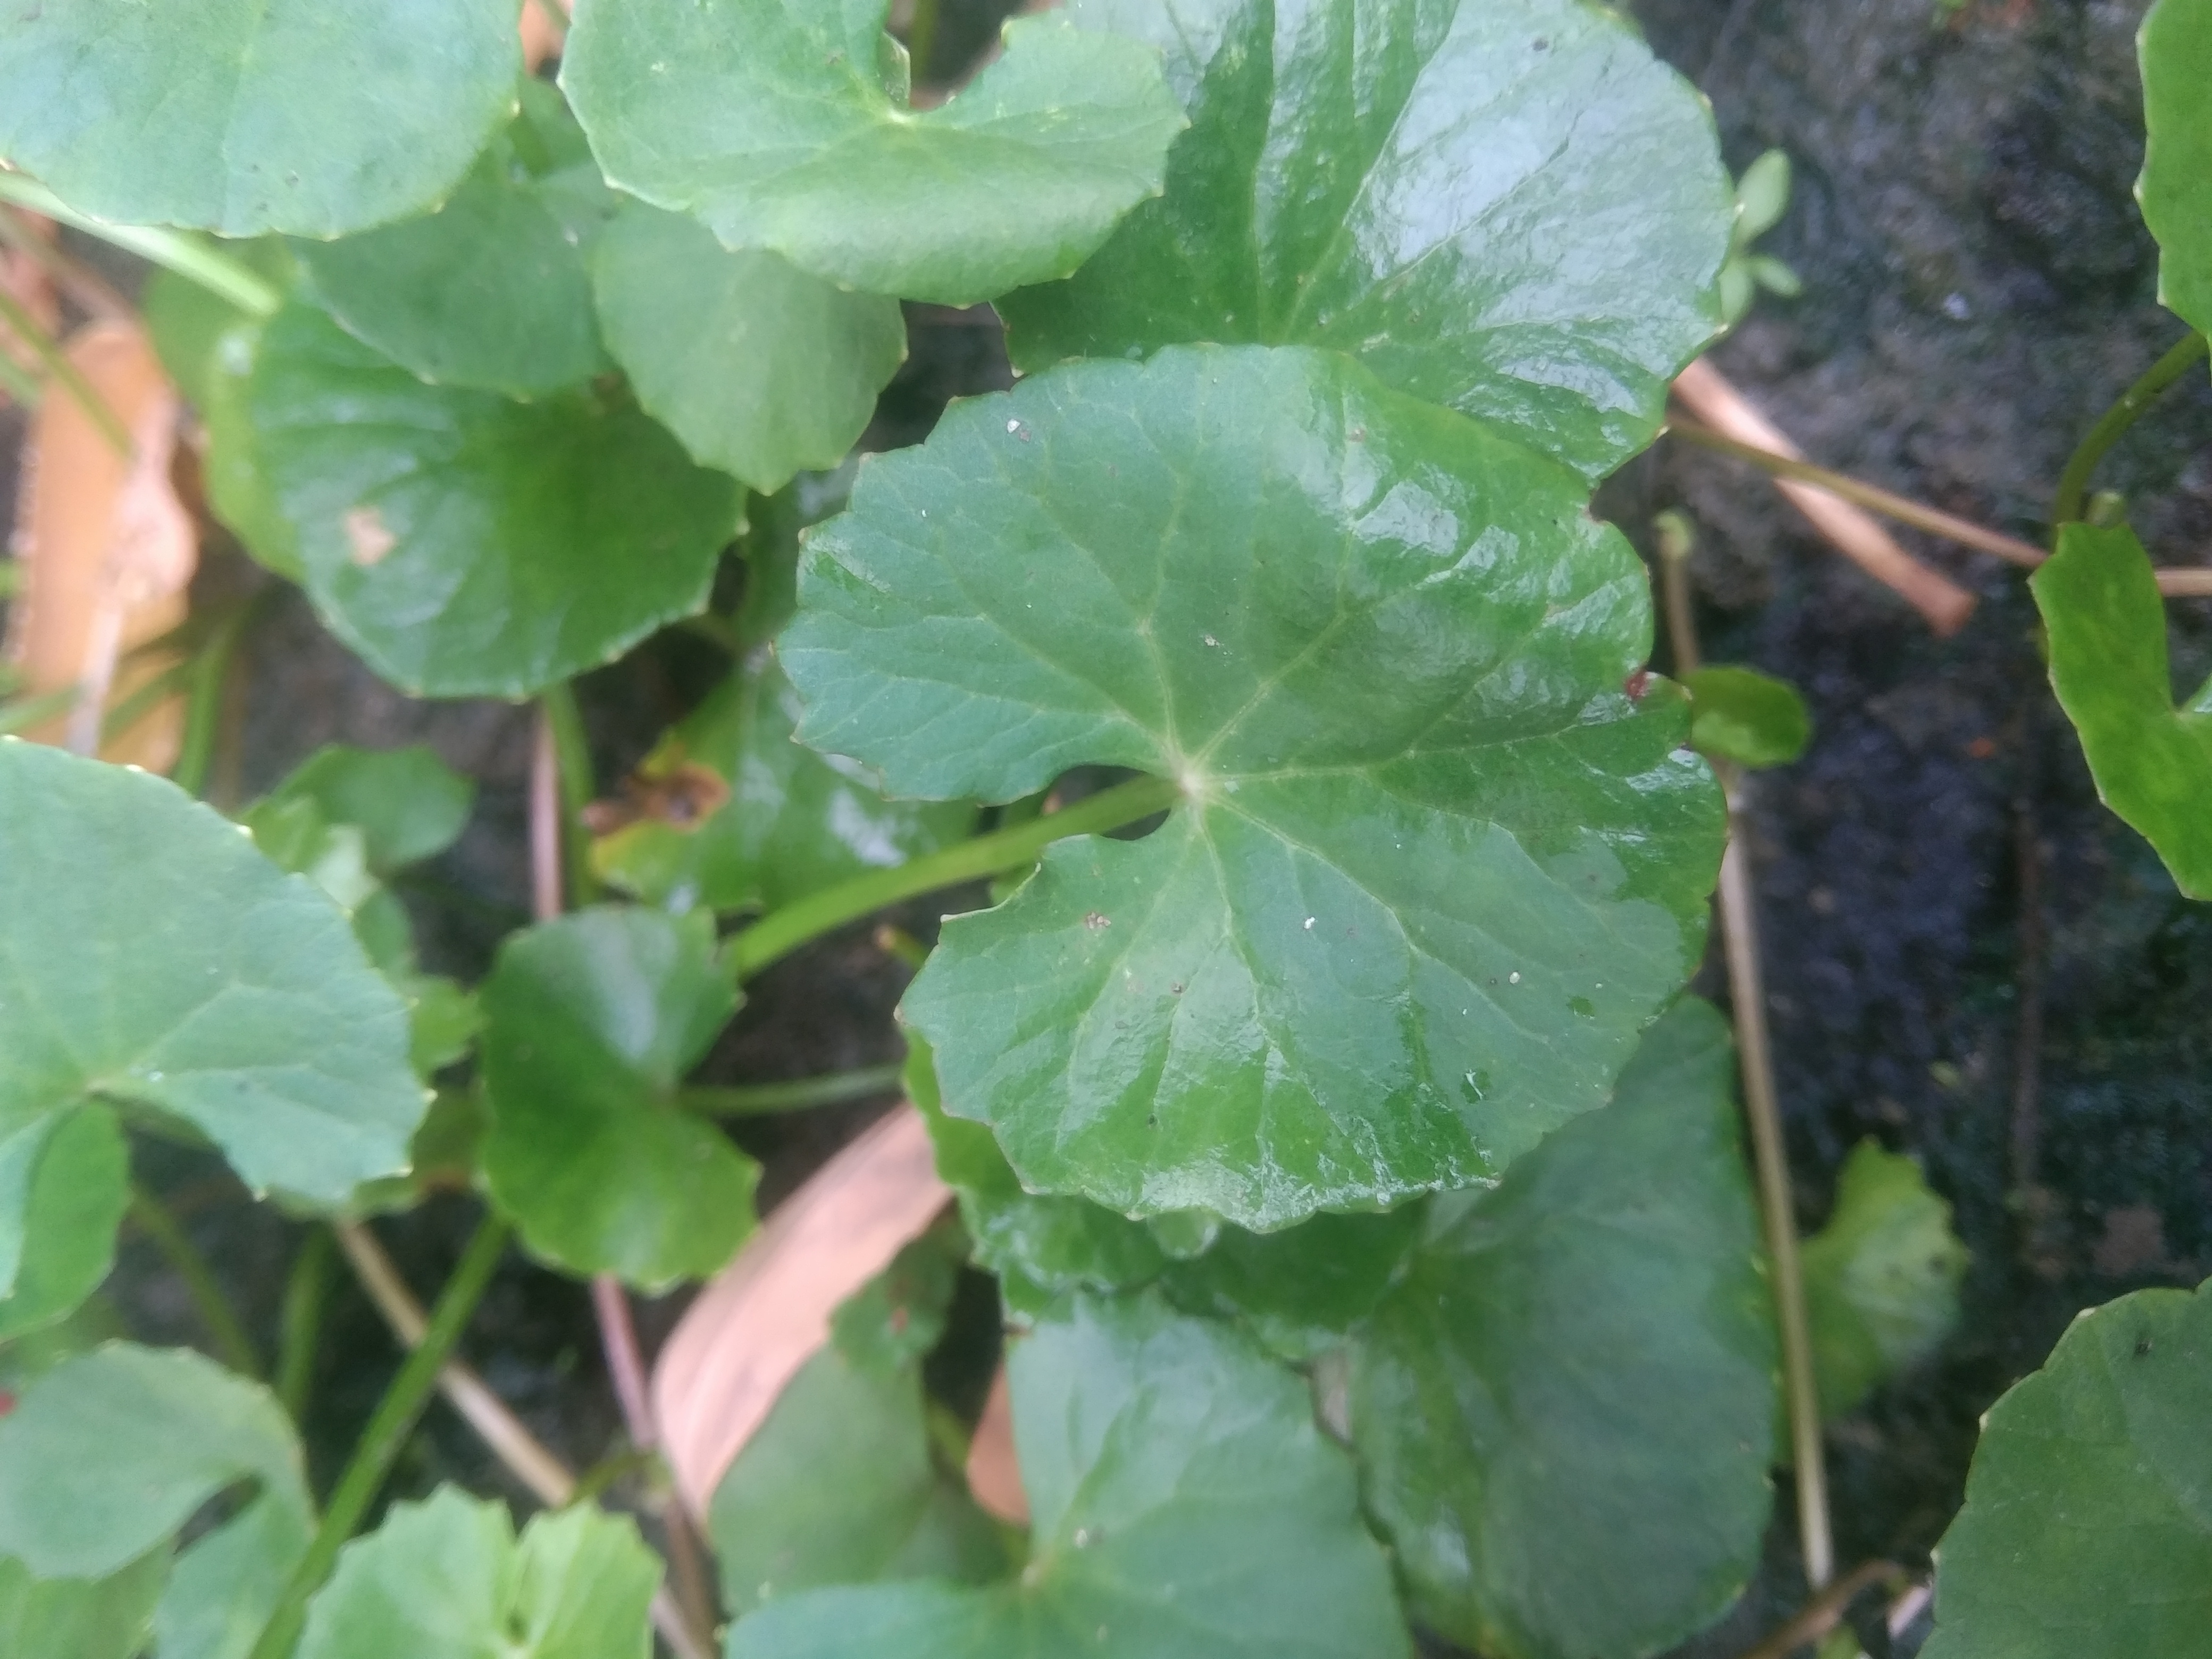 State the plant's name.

thankuni
